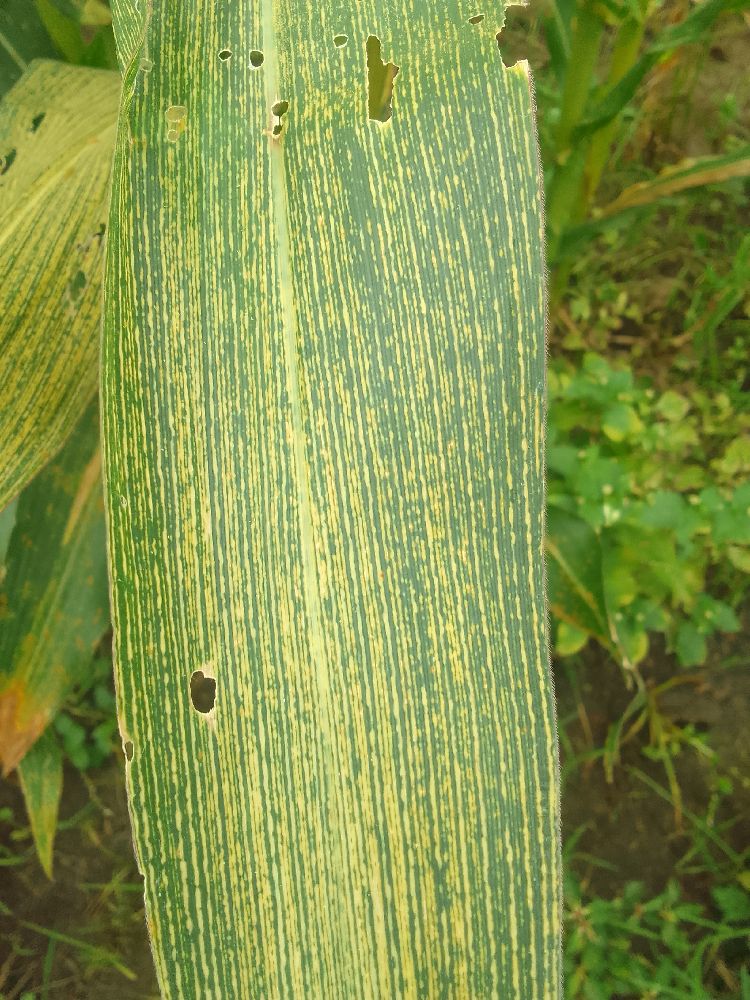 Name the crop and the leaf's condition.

maize, maize streak virus
